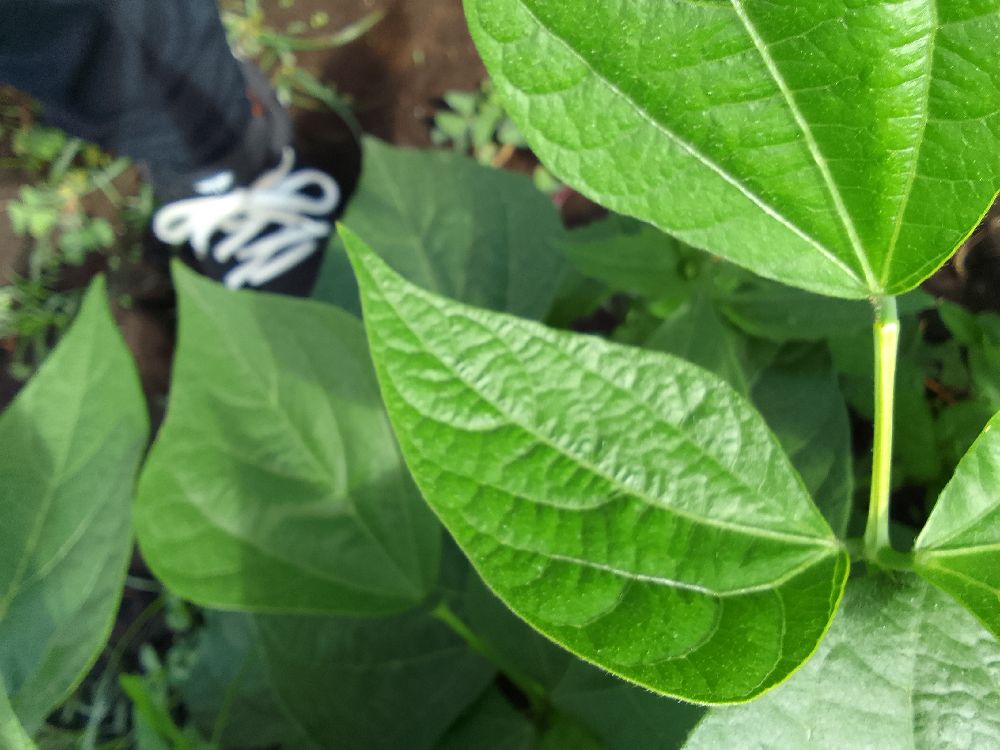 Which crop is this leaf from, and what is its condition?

common bean, healthy
